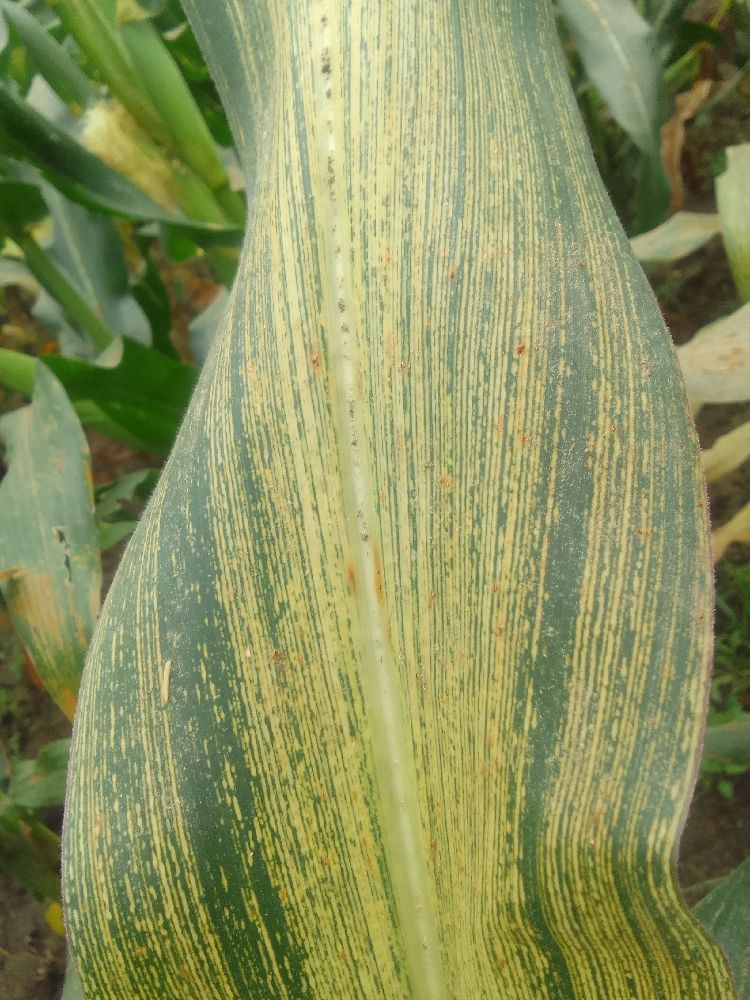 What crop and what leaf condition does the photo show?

maize, maize streak virus
